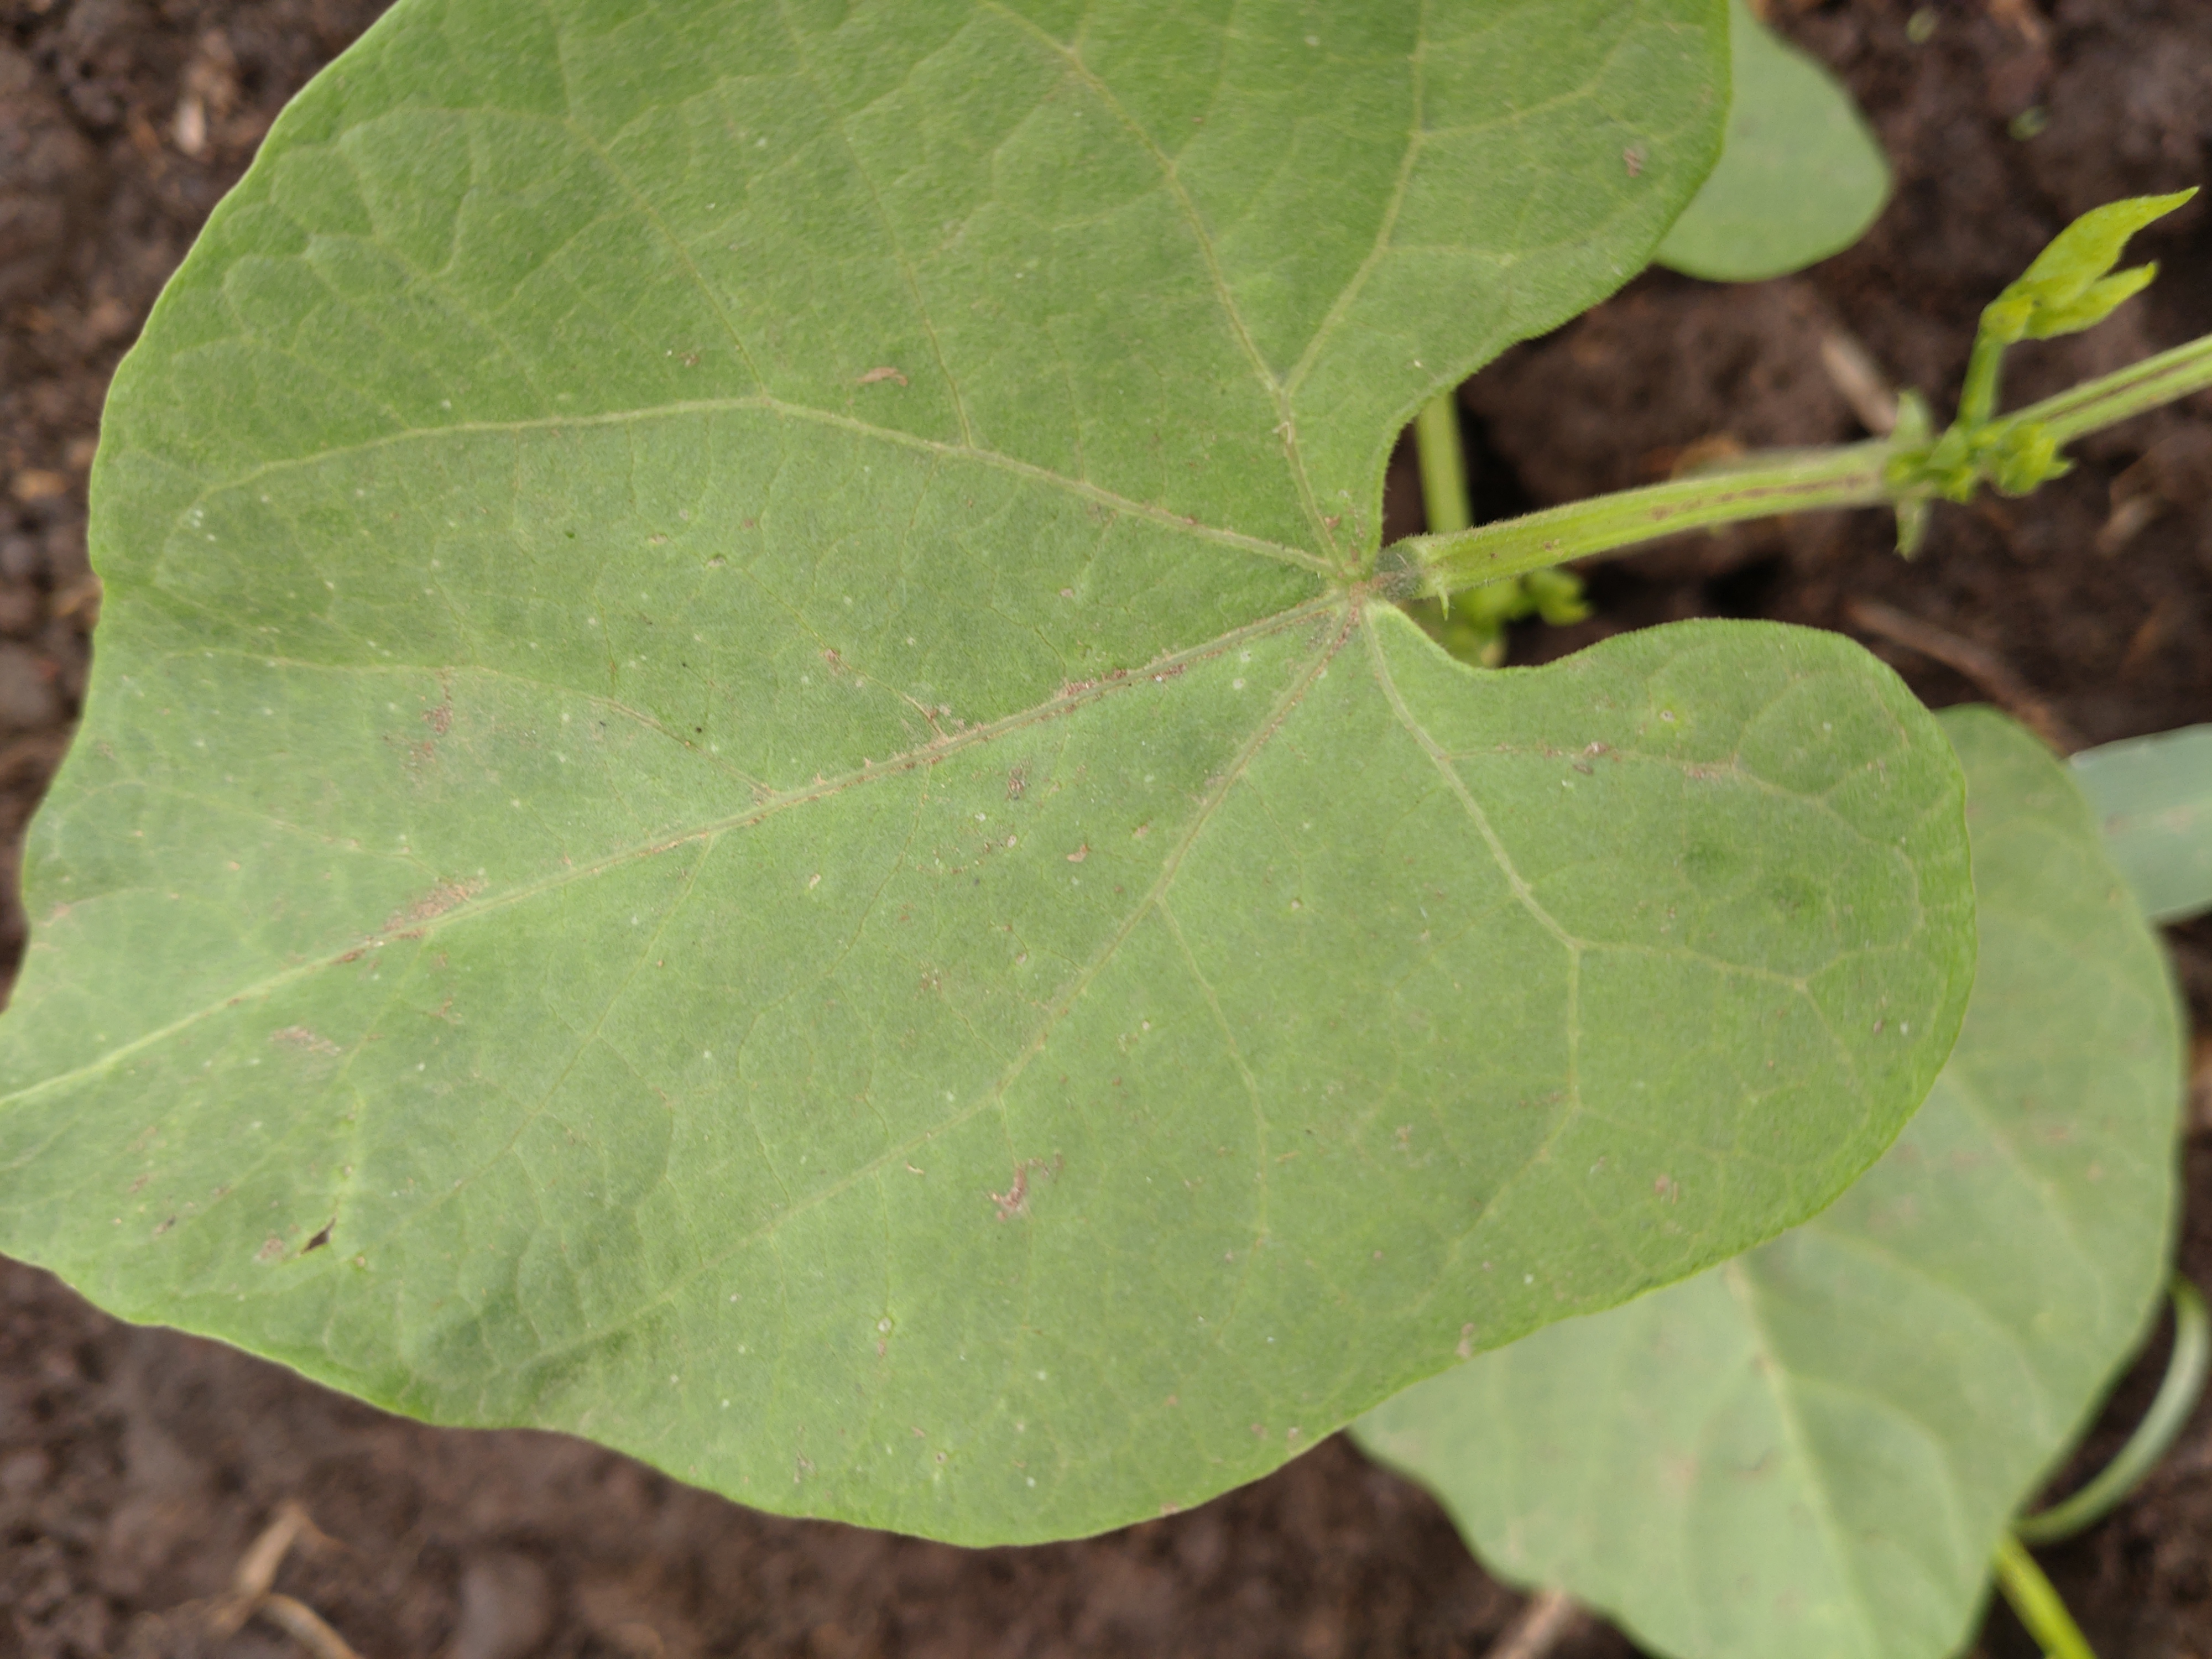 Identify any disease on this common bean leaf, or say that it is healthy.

healthy
